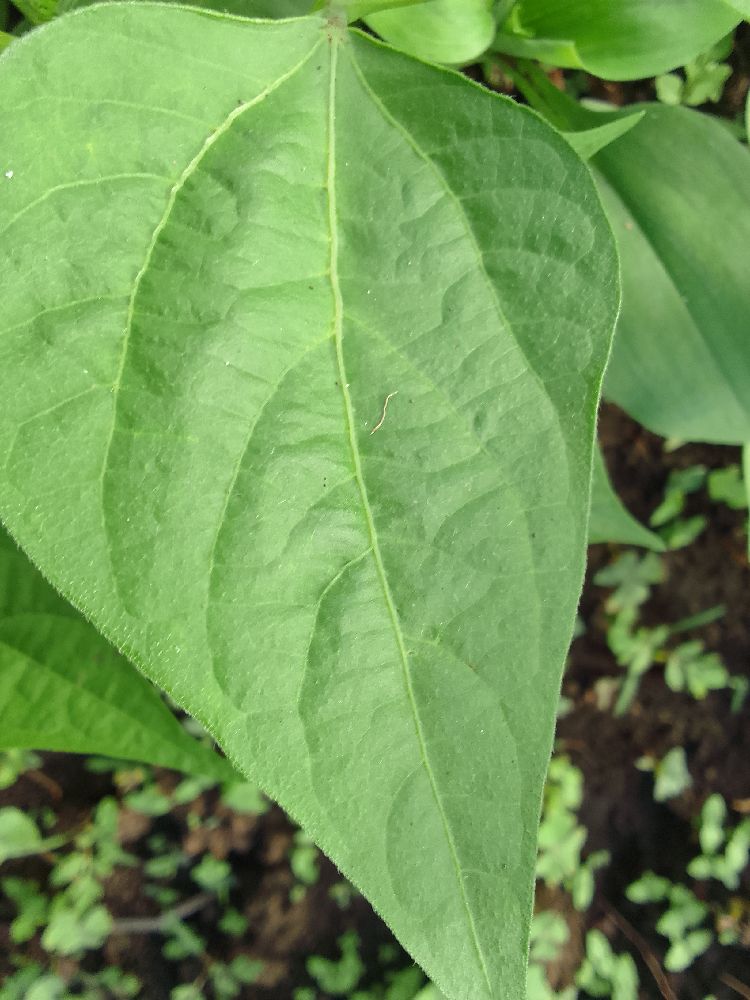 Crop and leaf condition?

common bean, healthy
